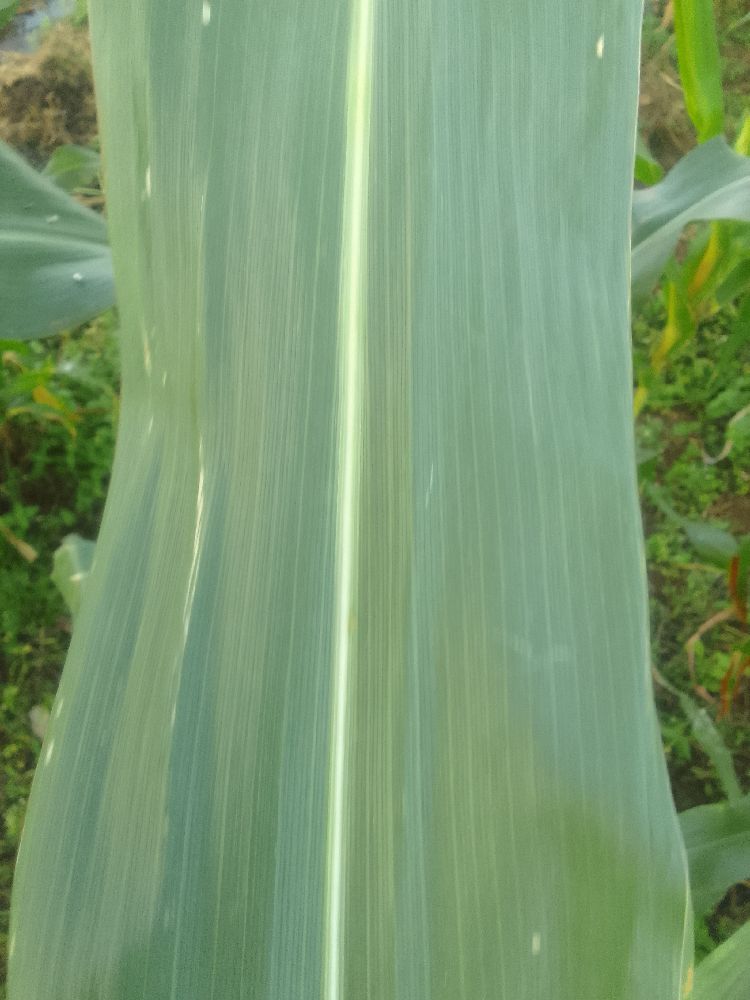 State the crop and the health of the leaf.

maize, healthy
